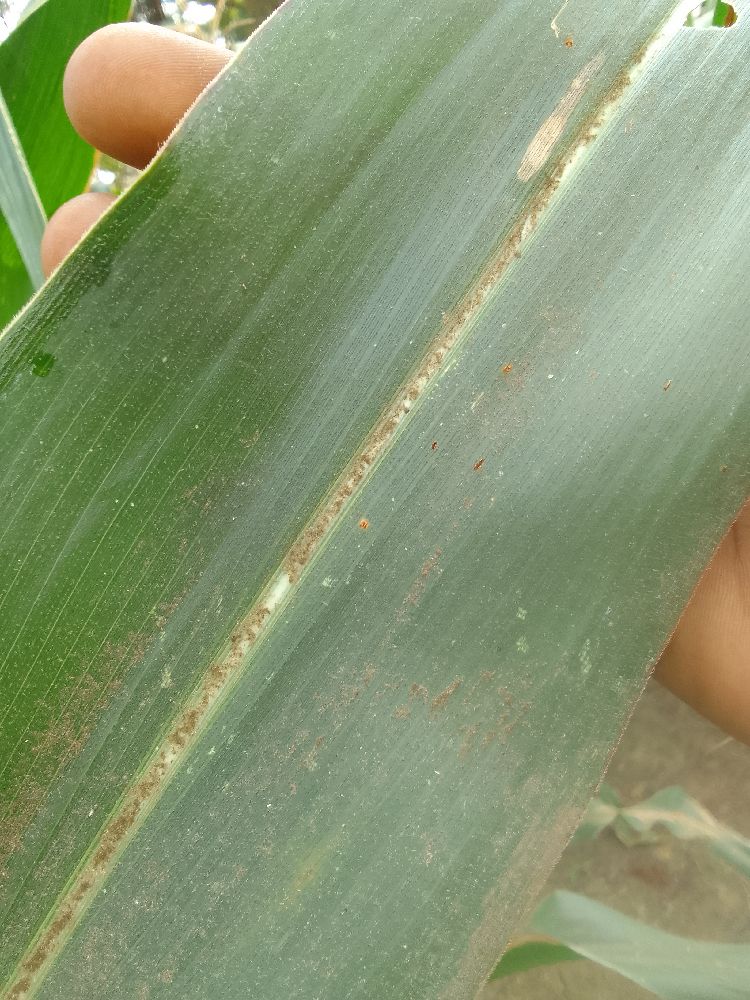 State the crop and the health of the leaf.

maize, healthy
